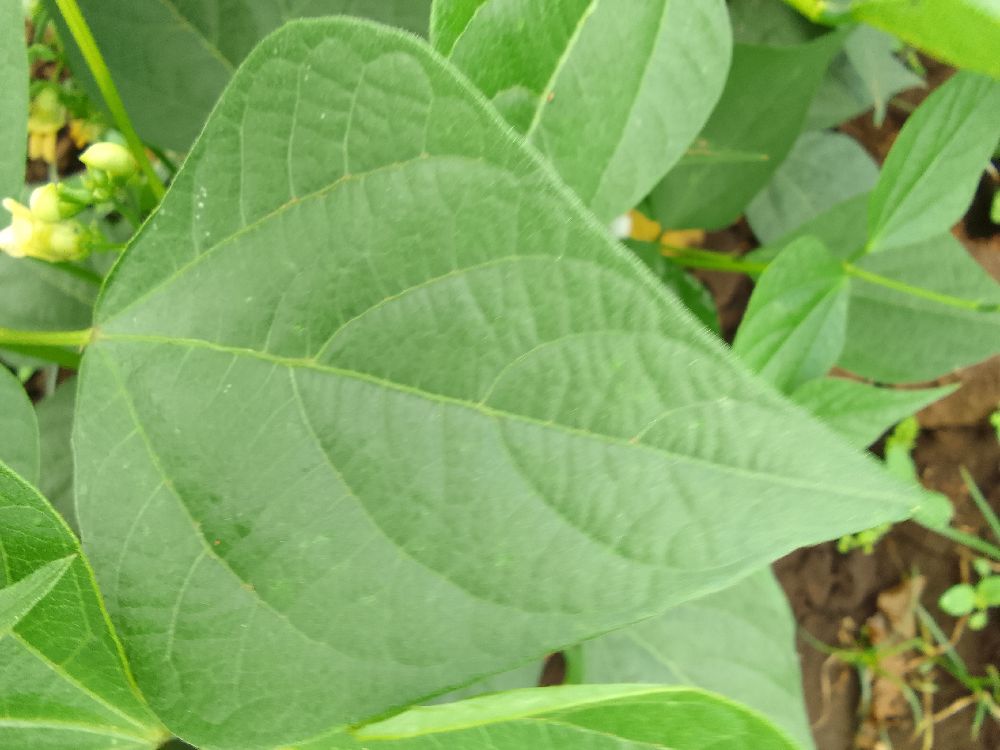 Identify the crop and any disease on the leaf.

common bean, healthy
